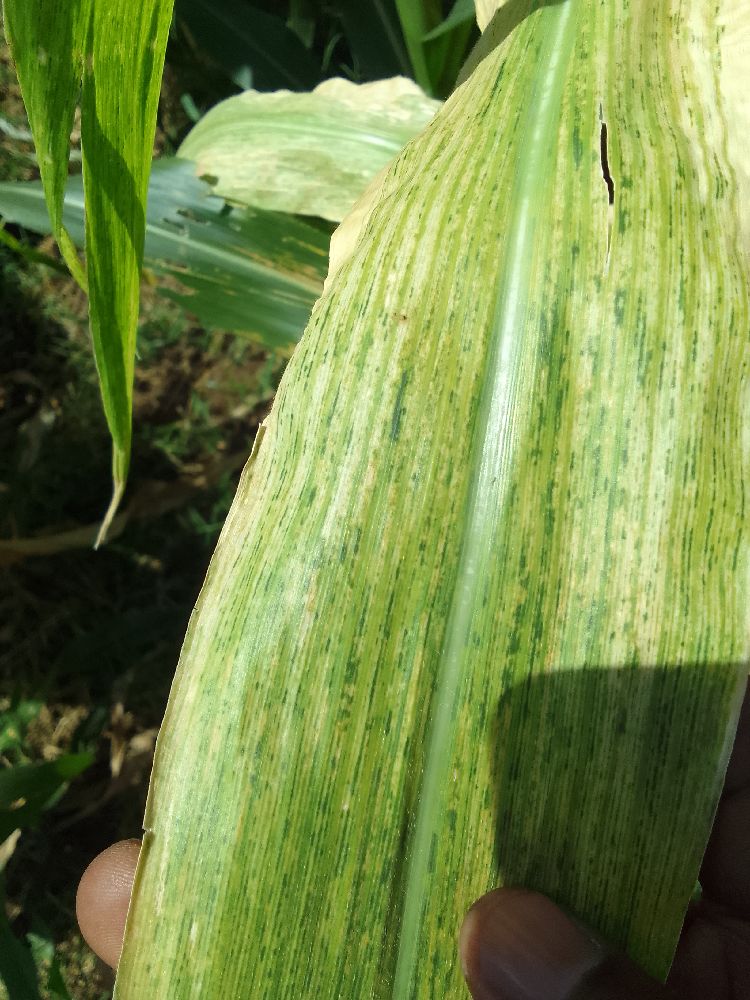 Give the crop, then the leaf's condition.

maize, maize lethal necrosis
